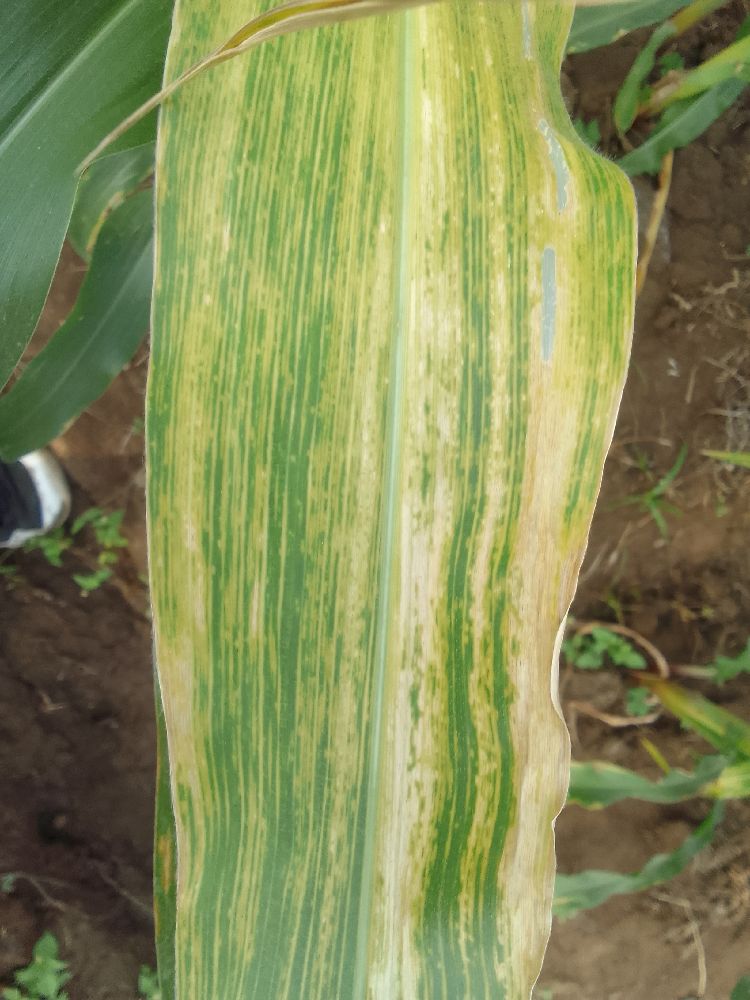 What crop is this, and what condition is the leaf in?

maize, maize lethal necrosis
